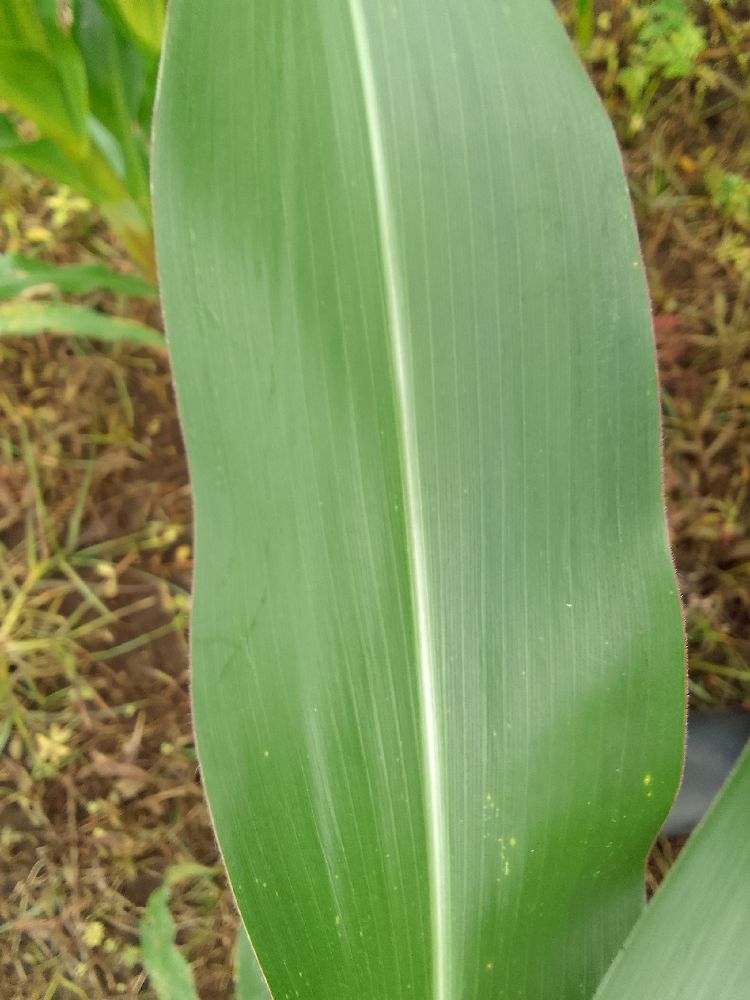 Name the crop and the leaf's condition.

maize, healthy
